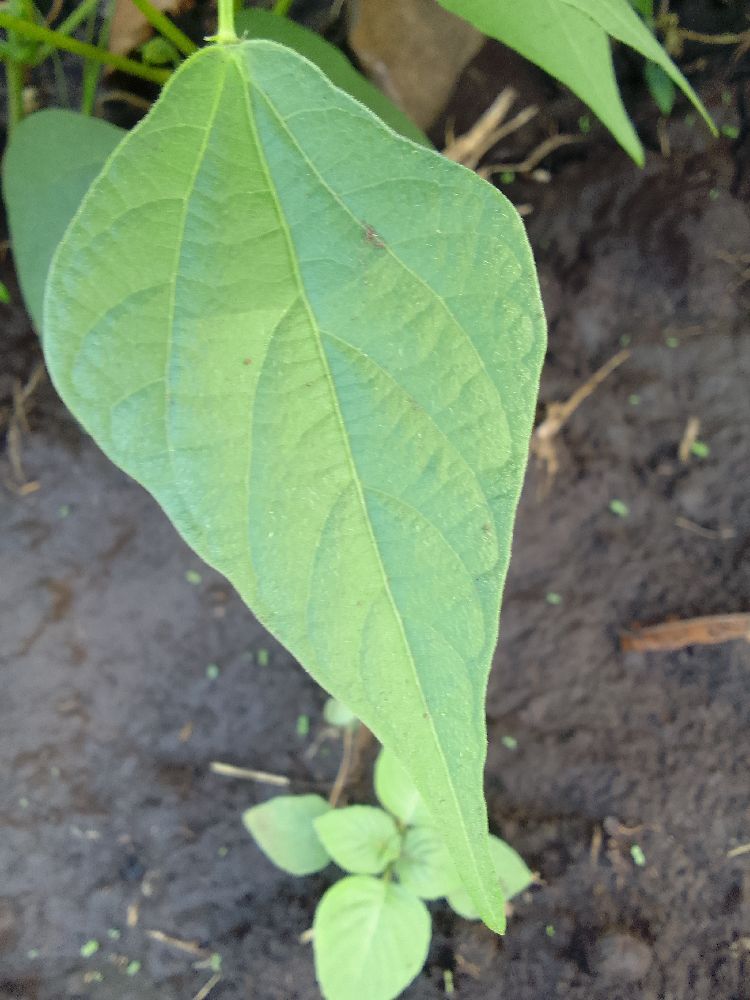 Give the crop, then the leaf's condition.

common bean, healthy
